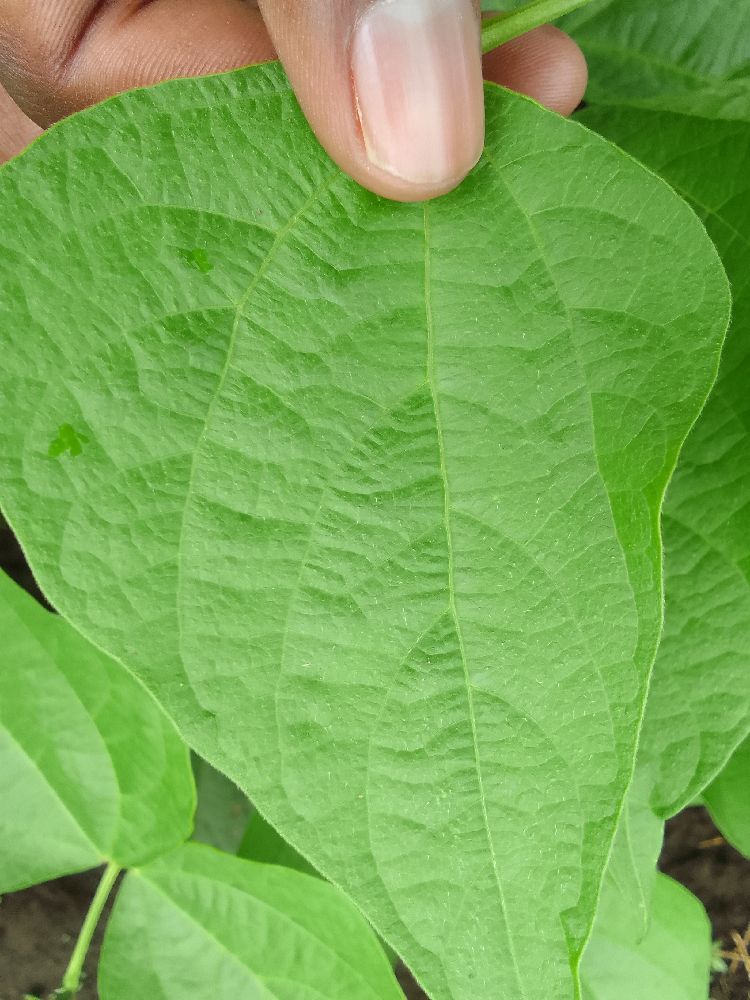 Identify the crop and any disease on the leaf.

common bean, healthy
